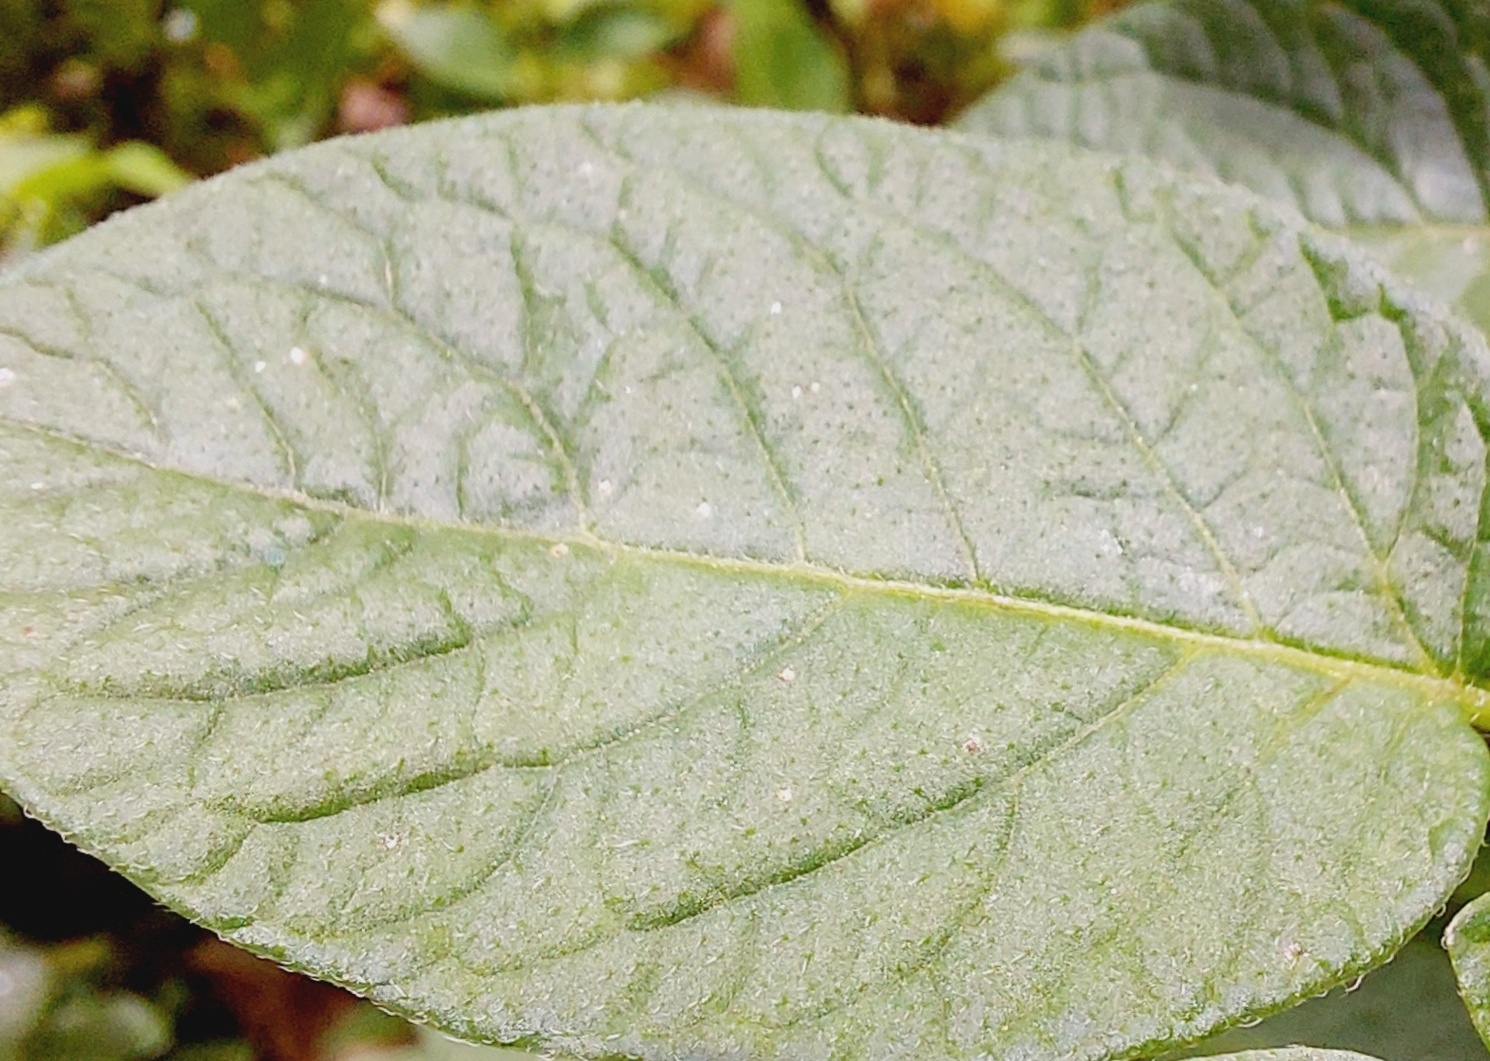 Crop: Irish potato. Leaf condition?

healthy
